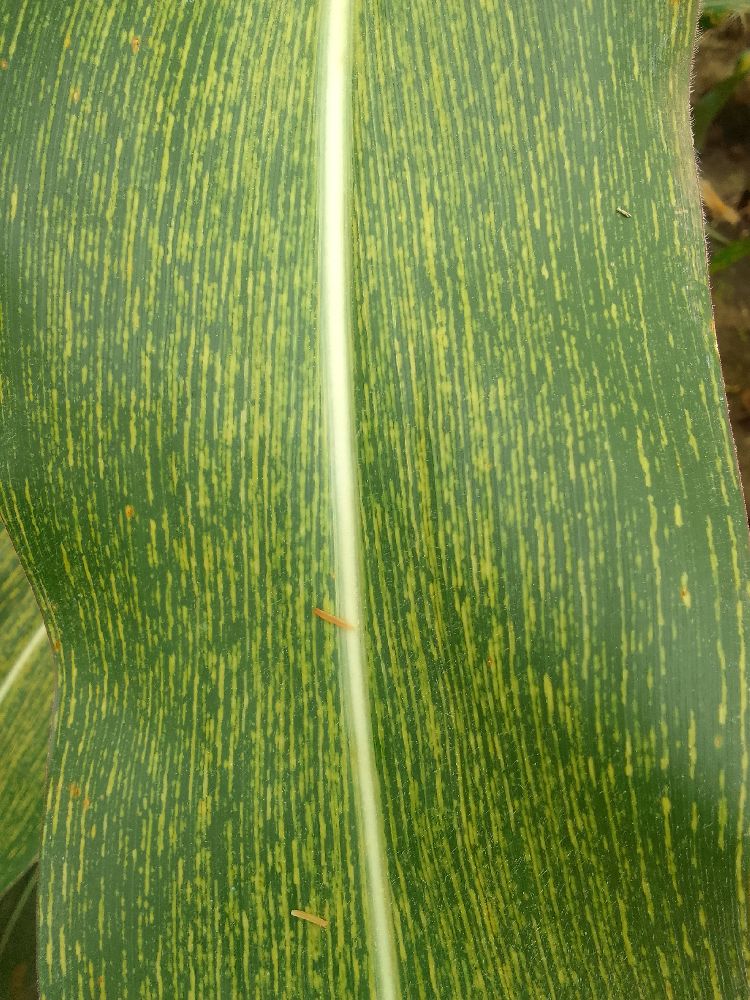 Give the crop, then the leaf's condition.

maize, maize streak virus
